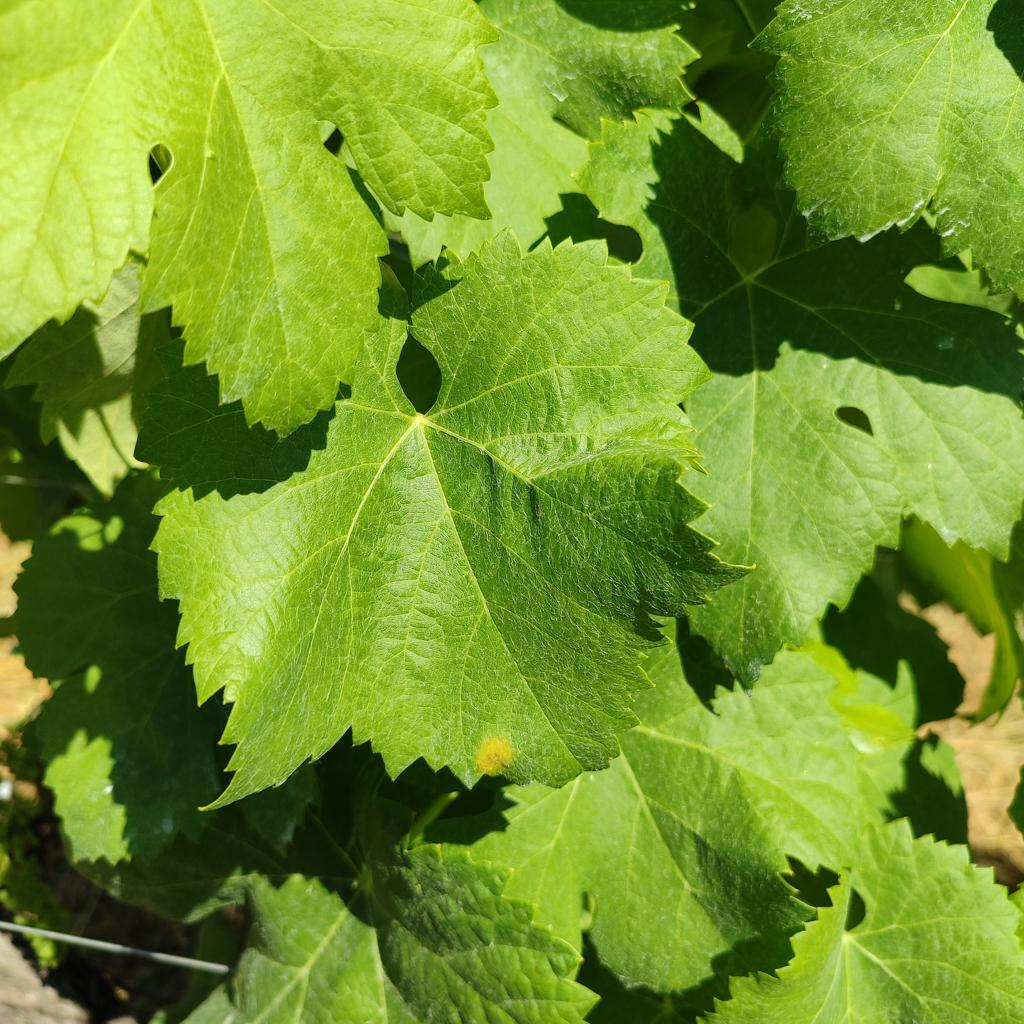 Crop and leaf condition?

grapevine, downy mildew
